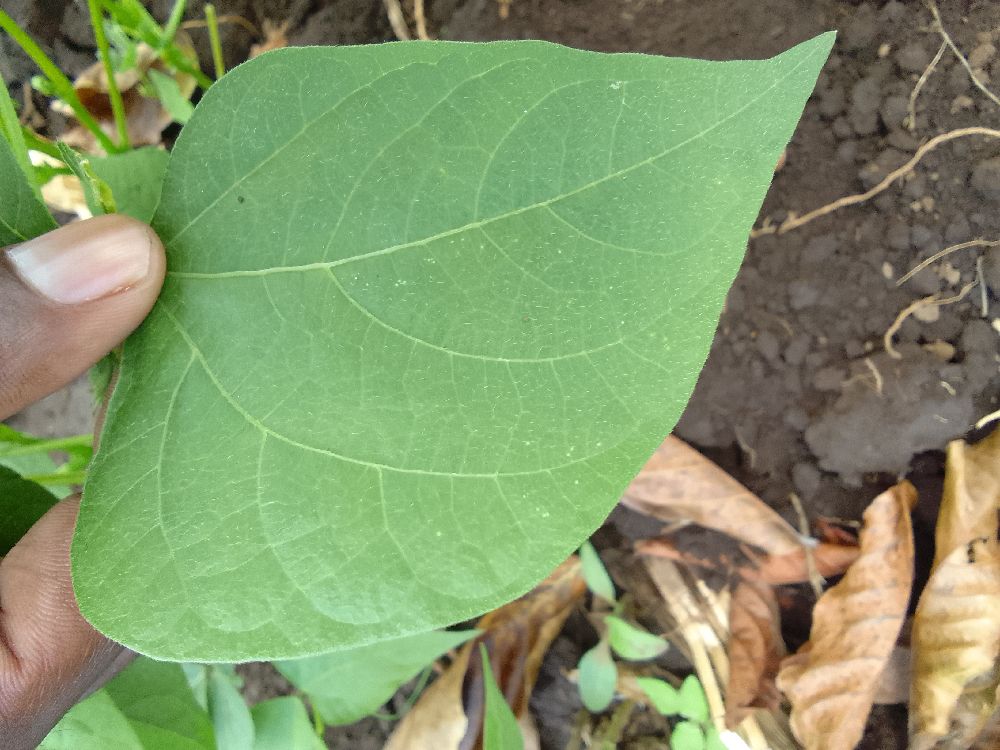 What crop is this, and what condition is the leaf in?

common bean, healthy
